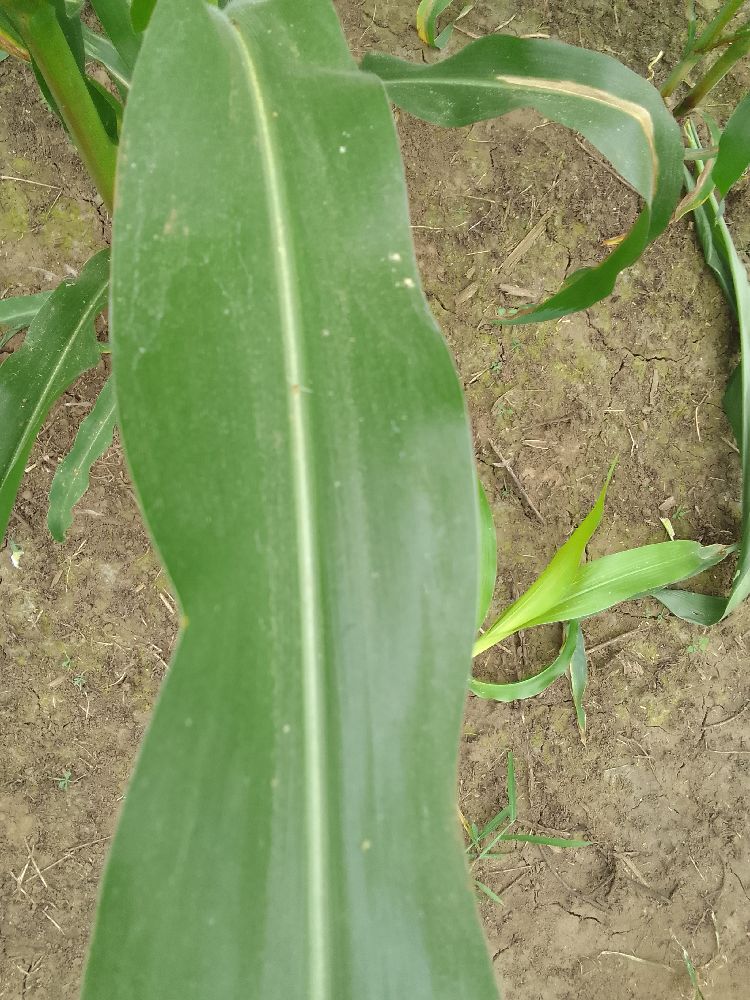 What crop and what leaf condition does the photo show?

maize, healthy
